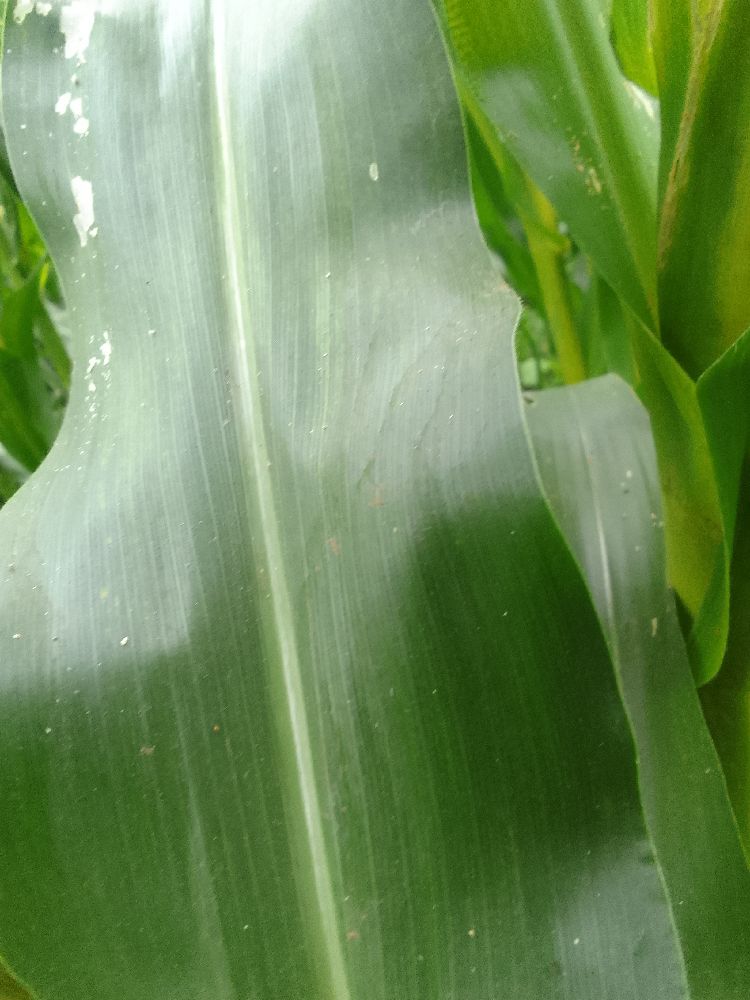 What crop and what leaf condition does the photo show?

maize, healthy
